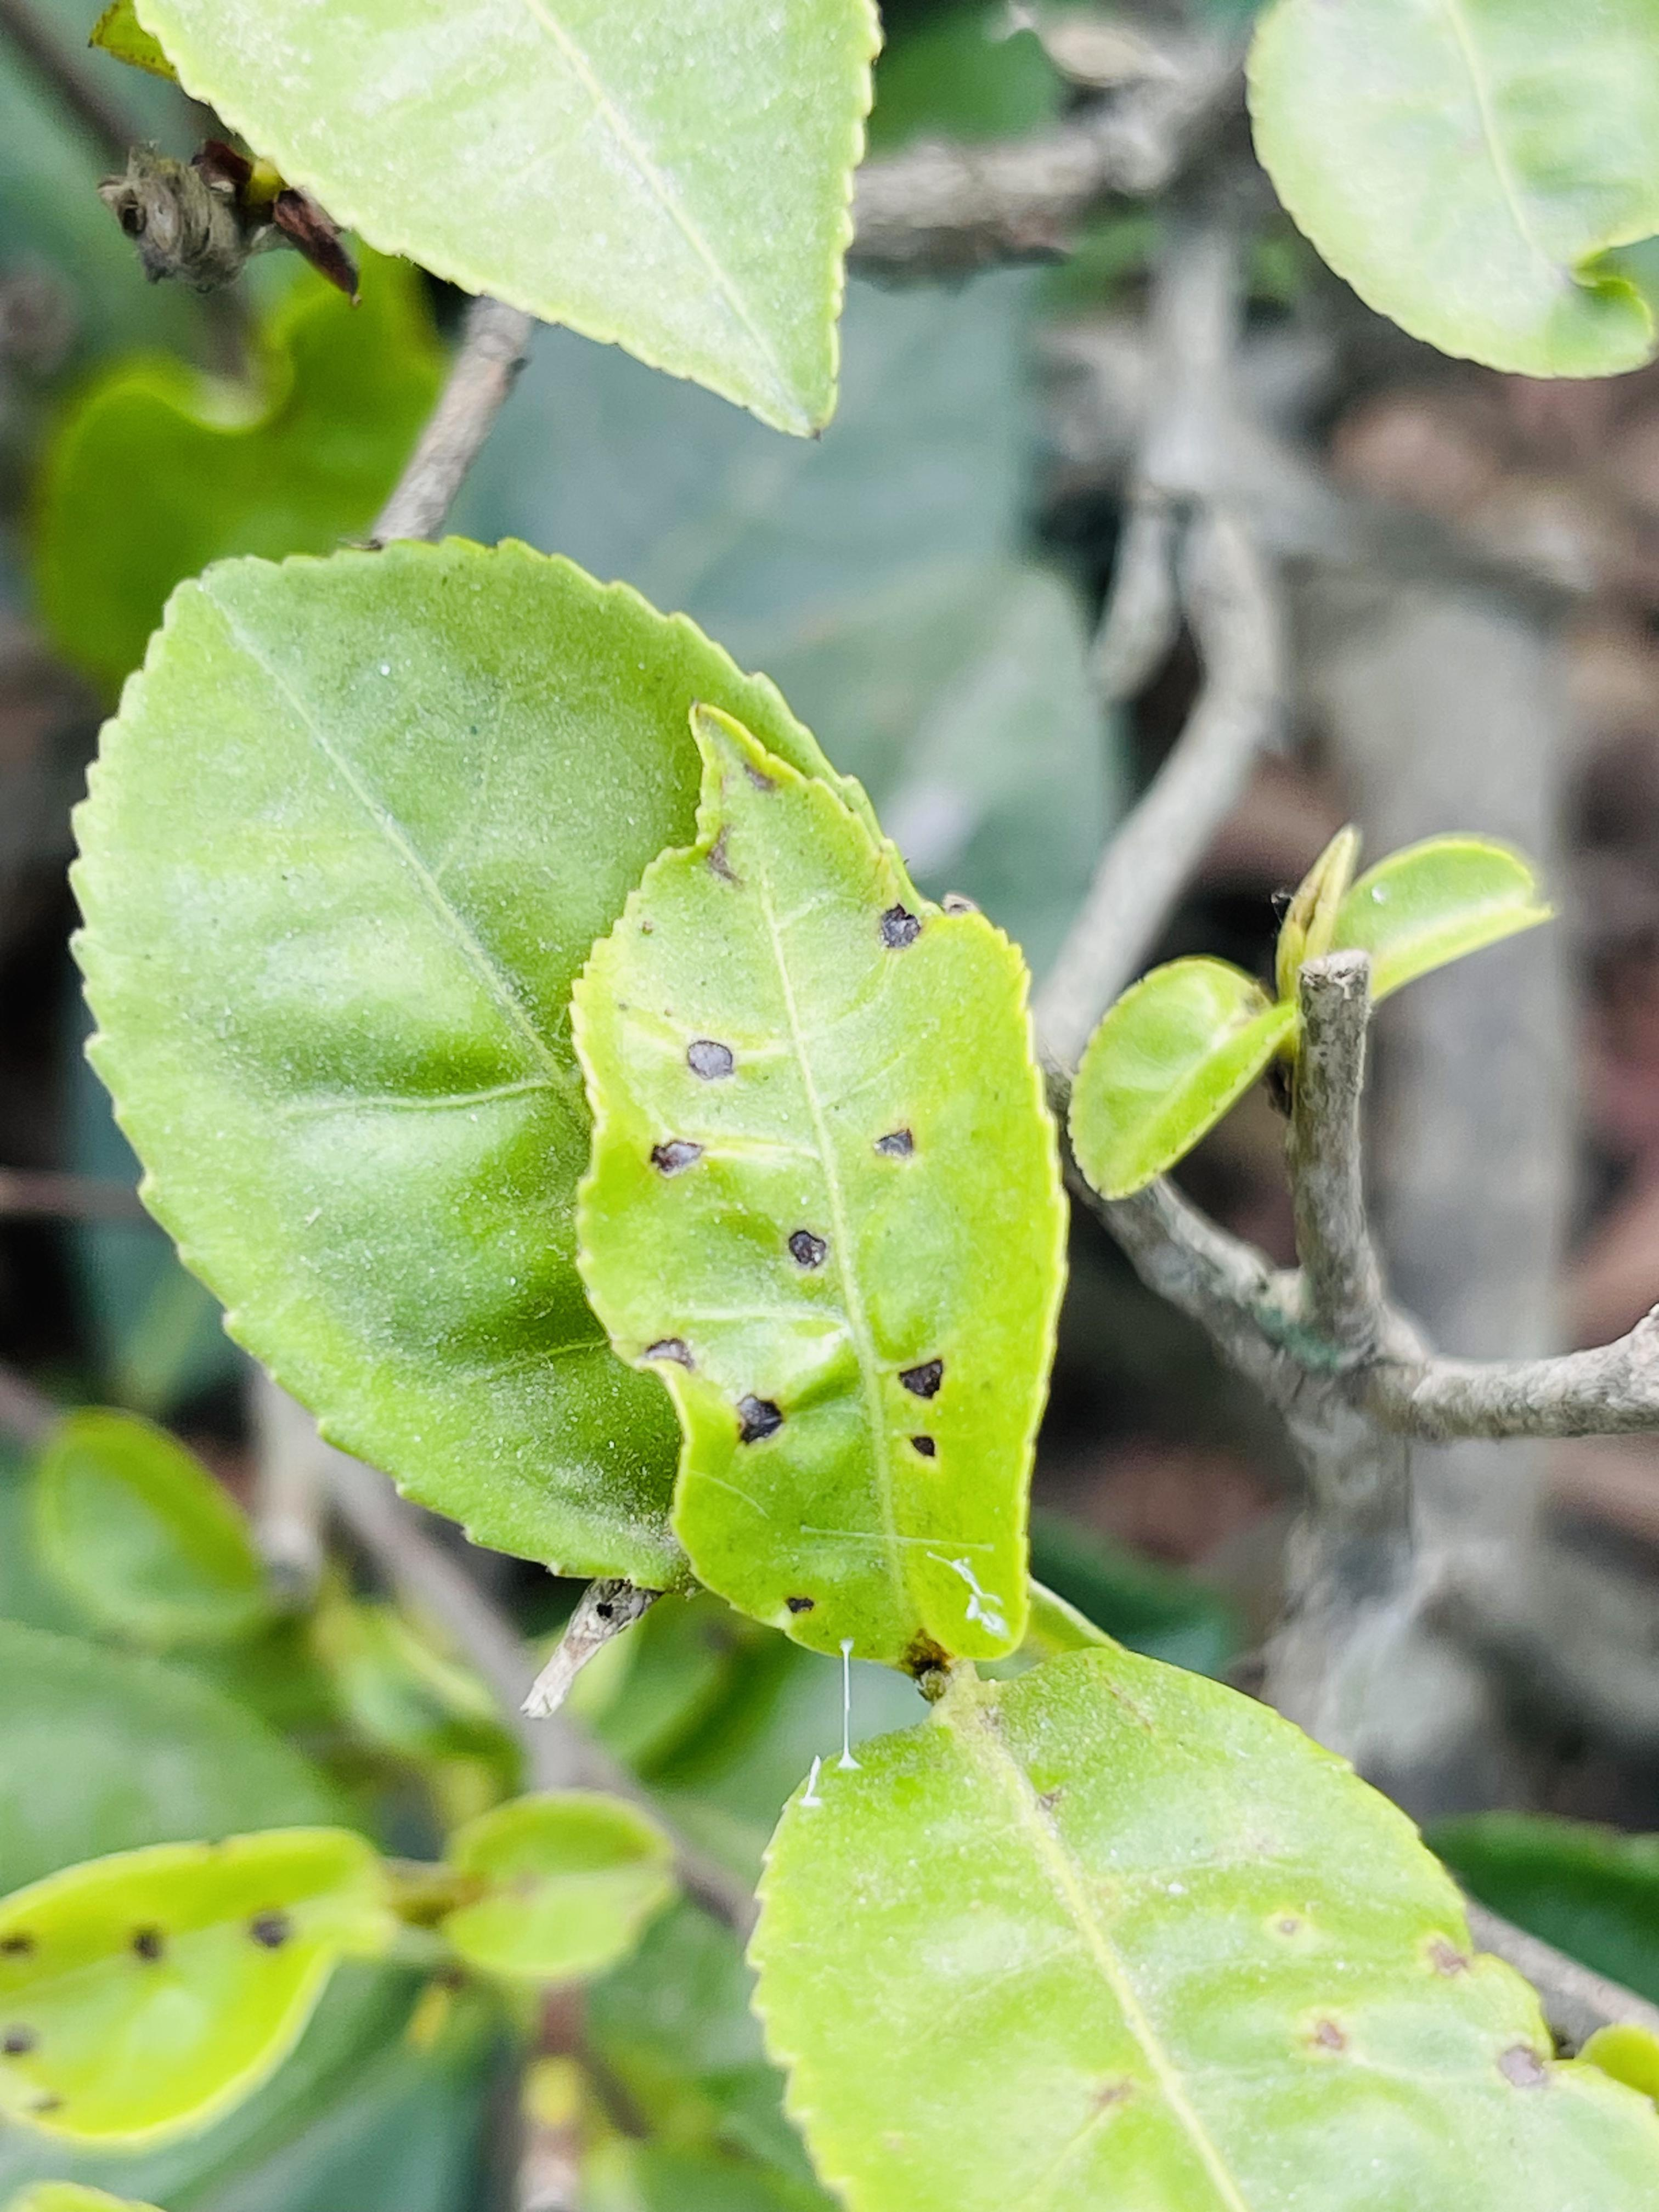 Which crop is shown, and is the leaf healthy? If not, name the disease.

tea, helopeltis
